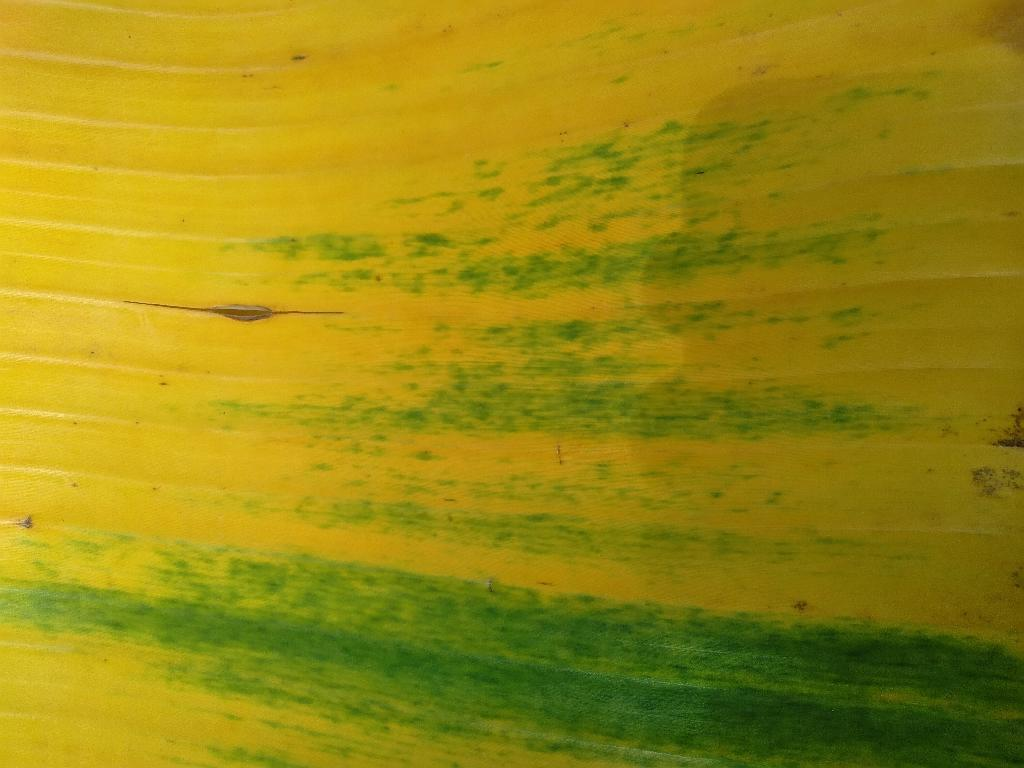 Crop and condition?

banana, fusarium wilt race 1
